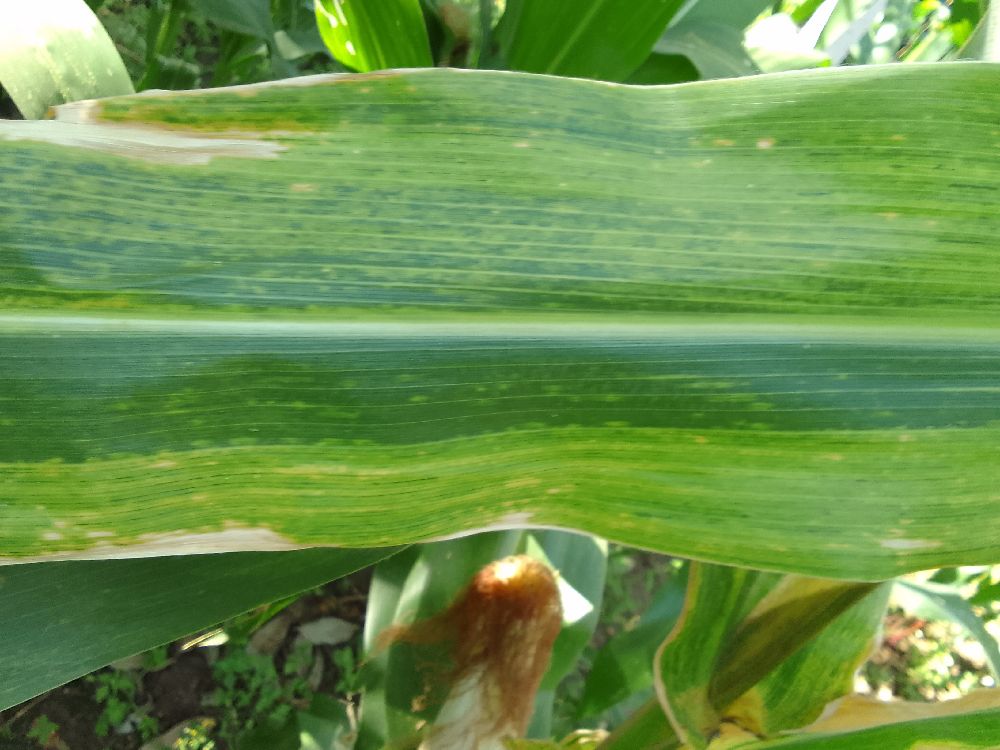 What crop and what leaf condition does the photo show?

maize, maize lethal necrosis
